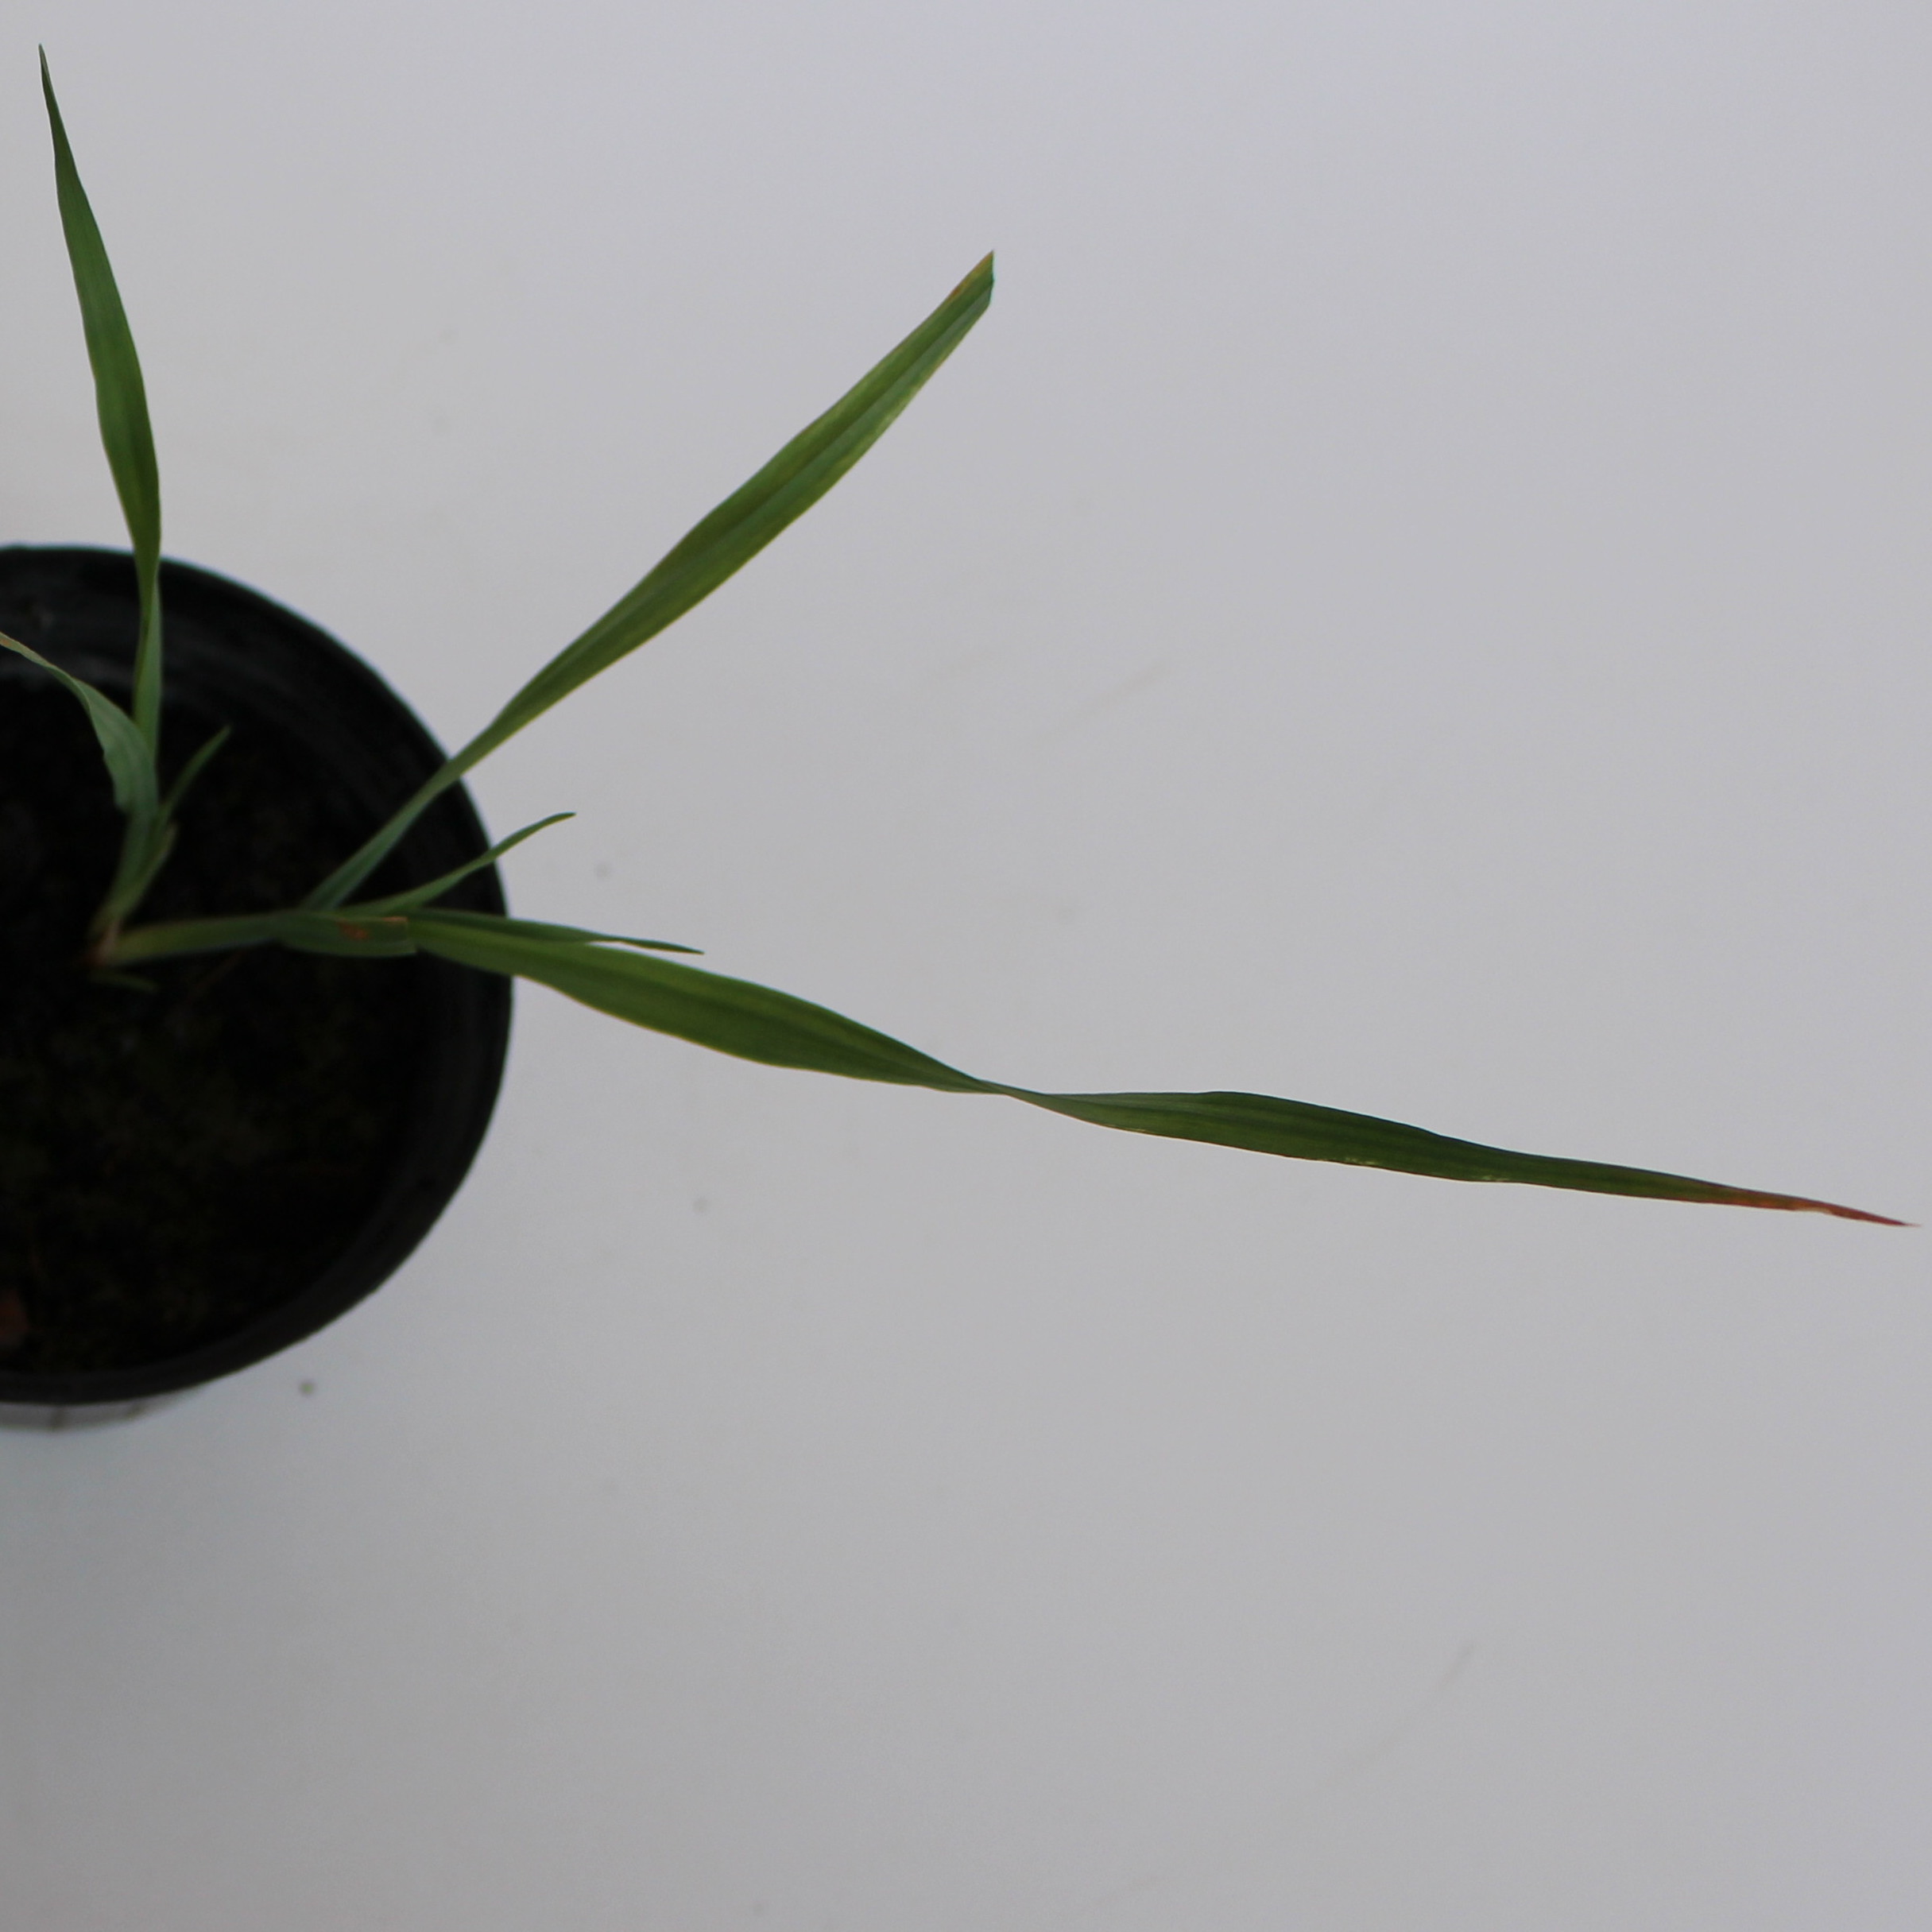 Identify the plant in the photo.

Avena sterilis
